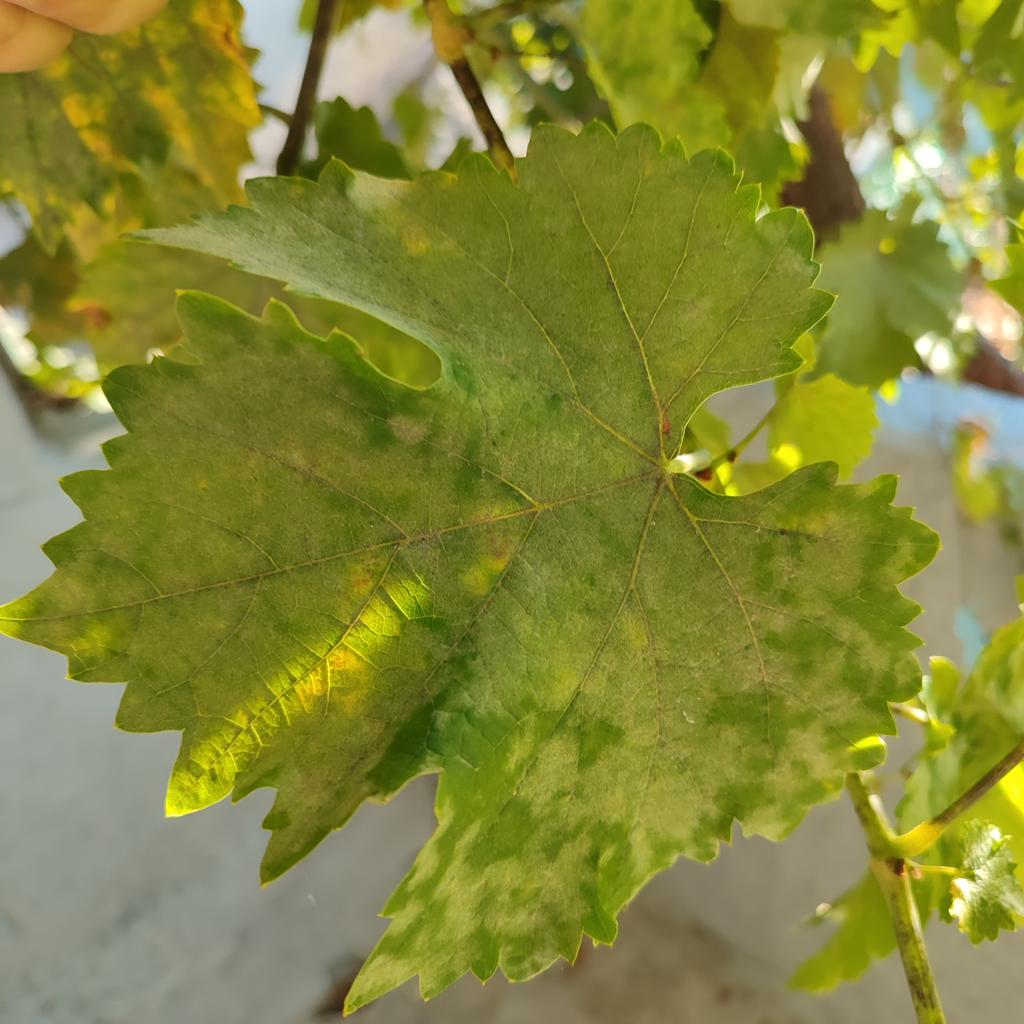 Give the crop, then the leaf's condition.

grapevine, powdery mildew
